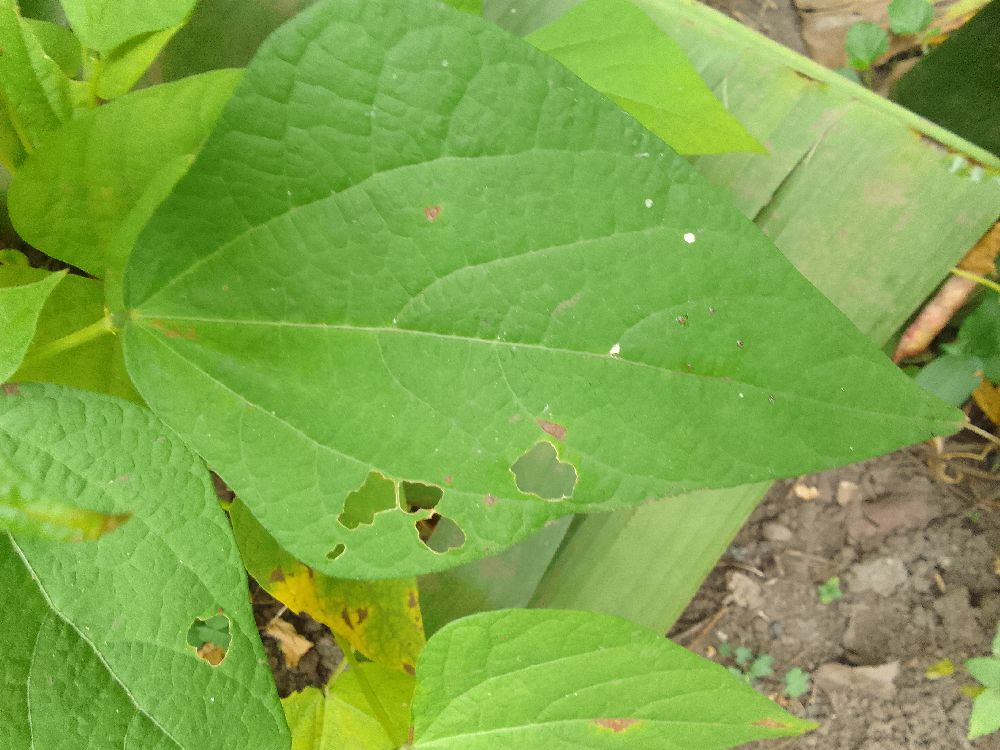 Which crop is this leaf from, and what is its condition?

common bean, healthy
